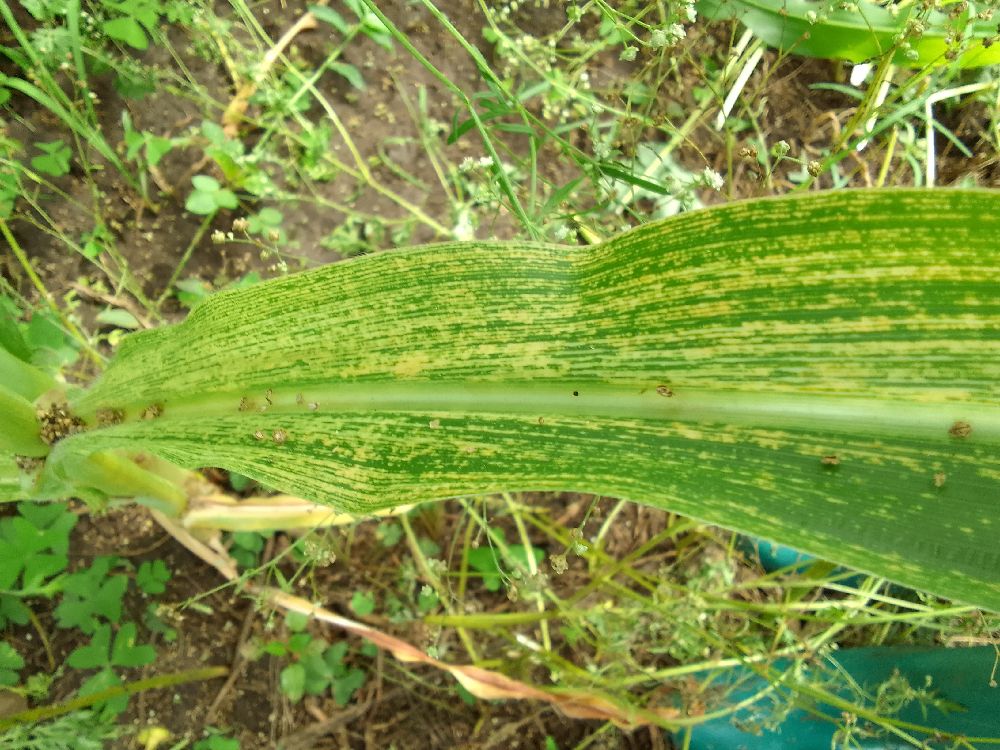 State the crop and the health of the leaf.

maize, maize streak virus
